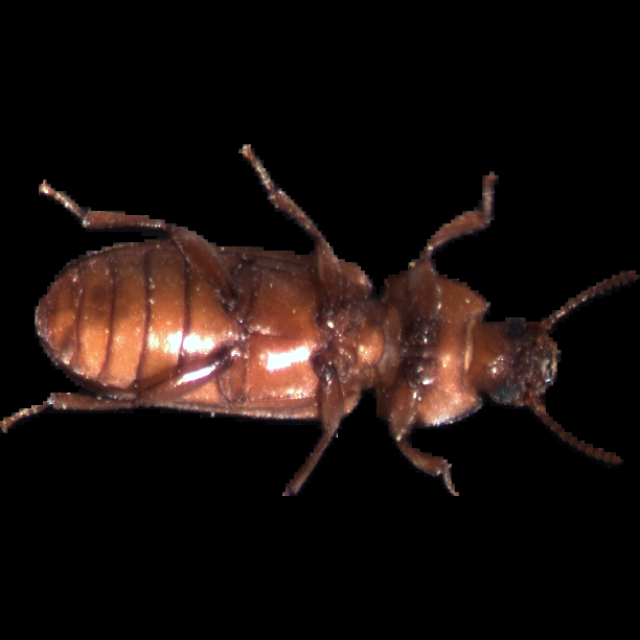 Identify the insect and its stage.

mealworm beetle
